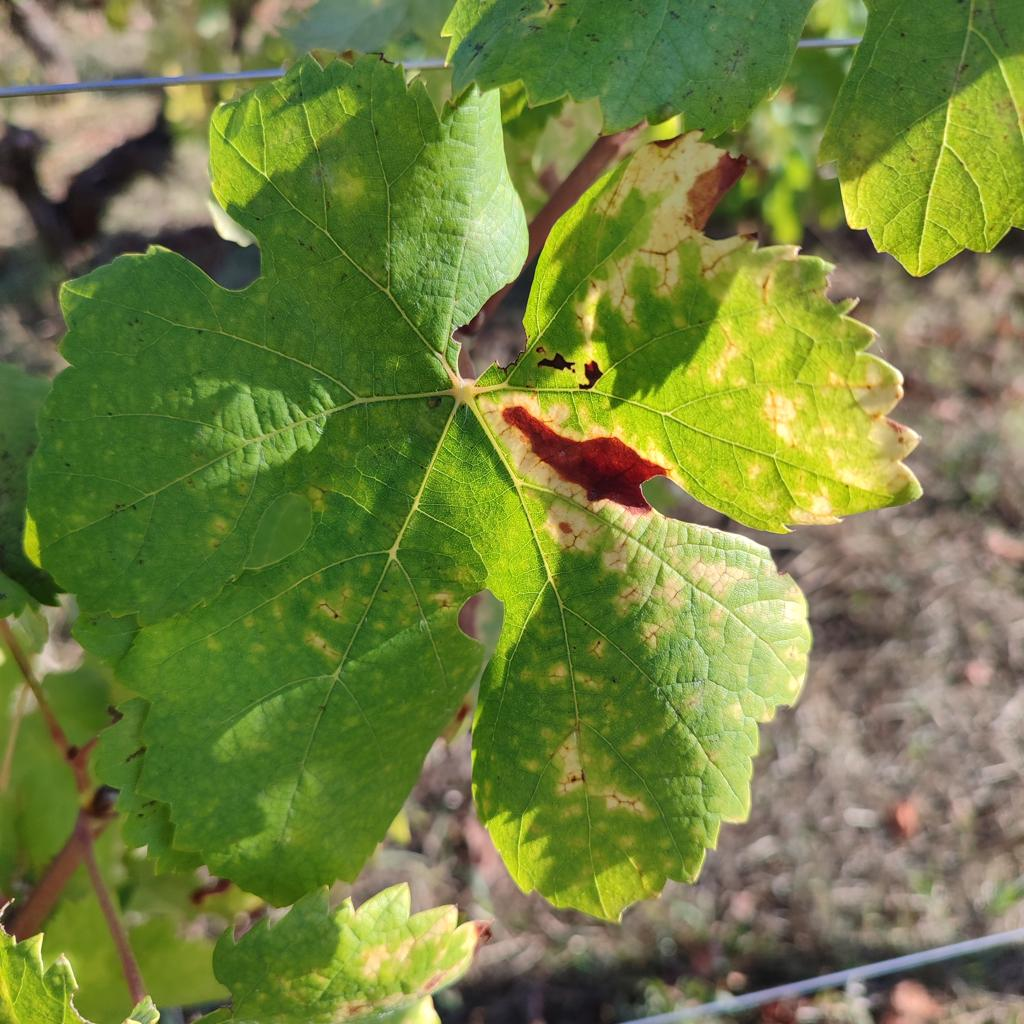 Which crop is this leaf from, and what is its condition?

grapevine, esca complex
